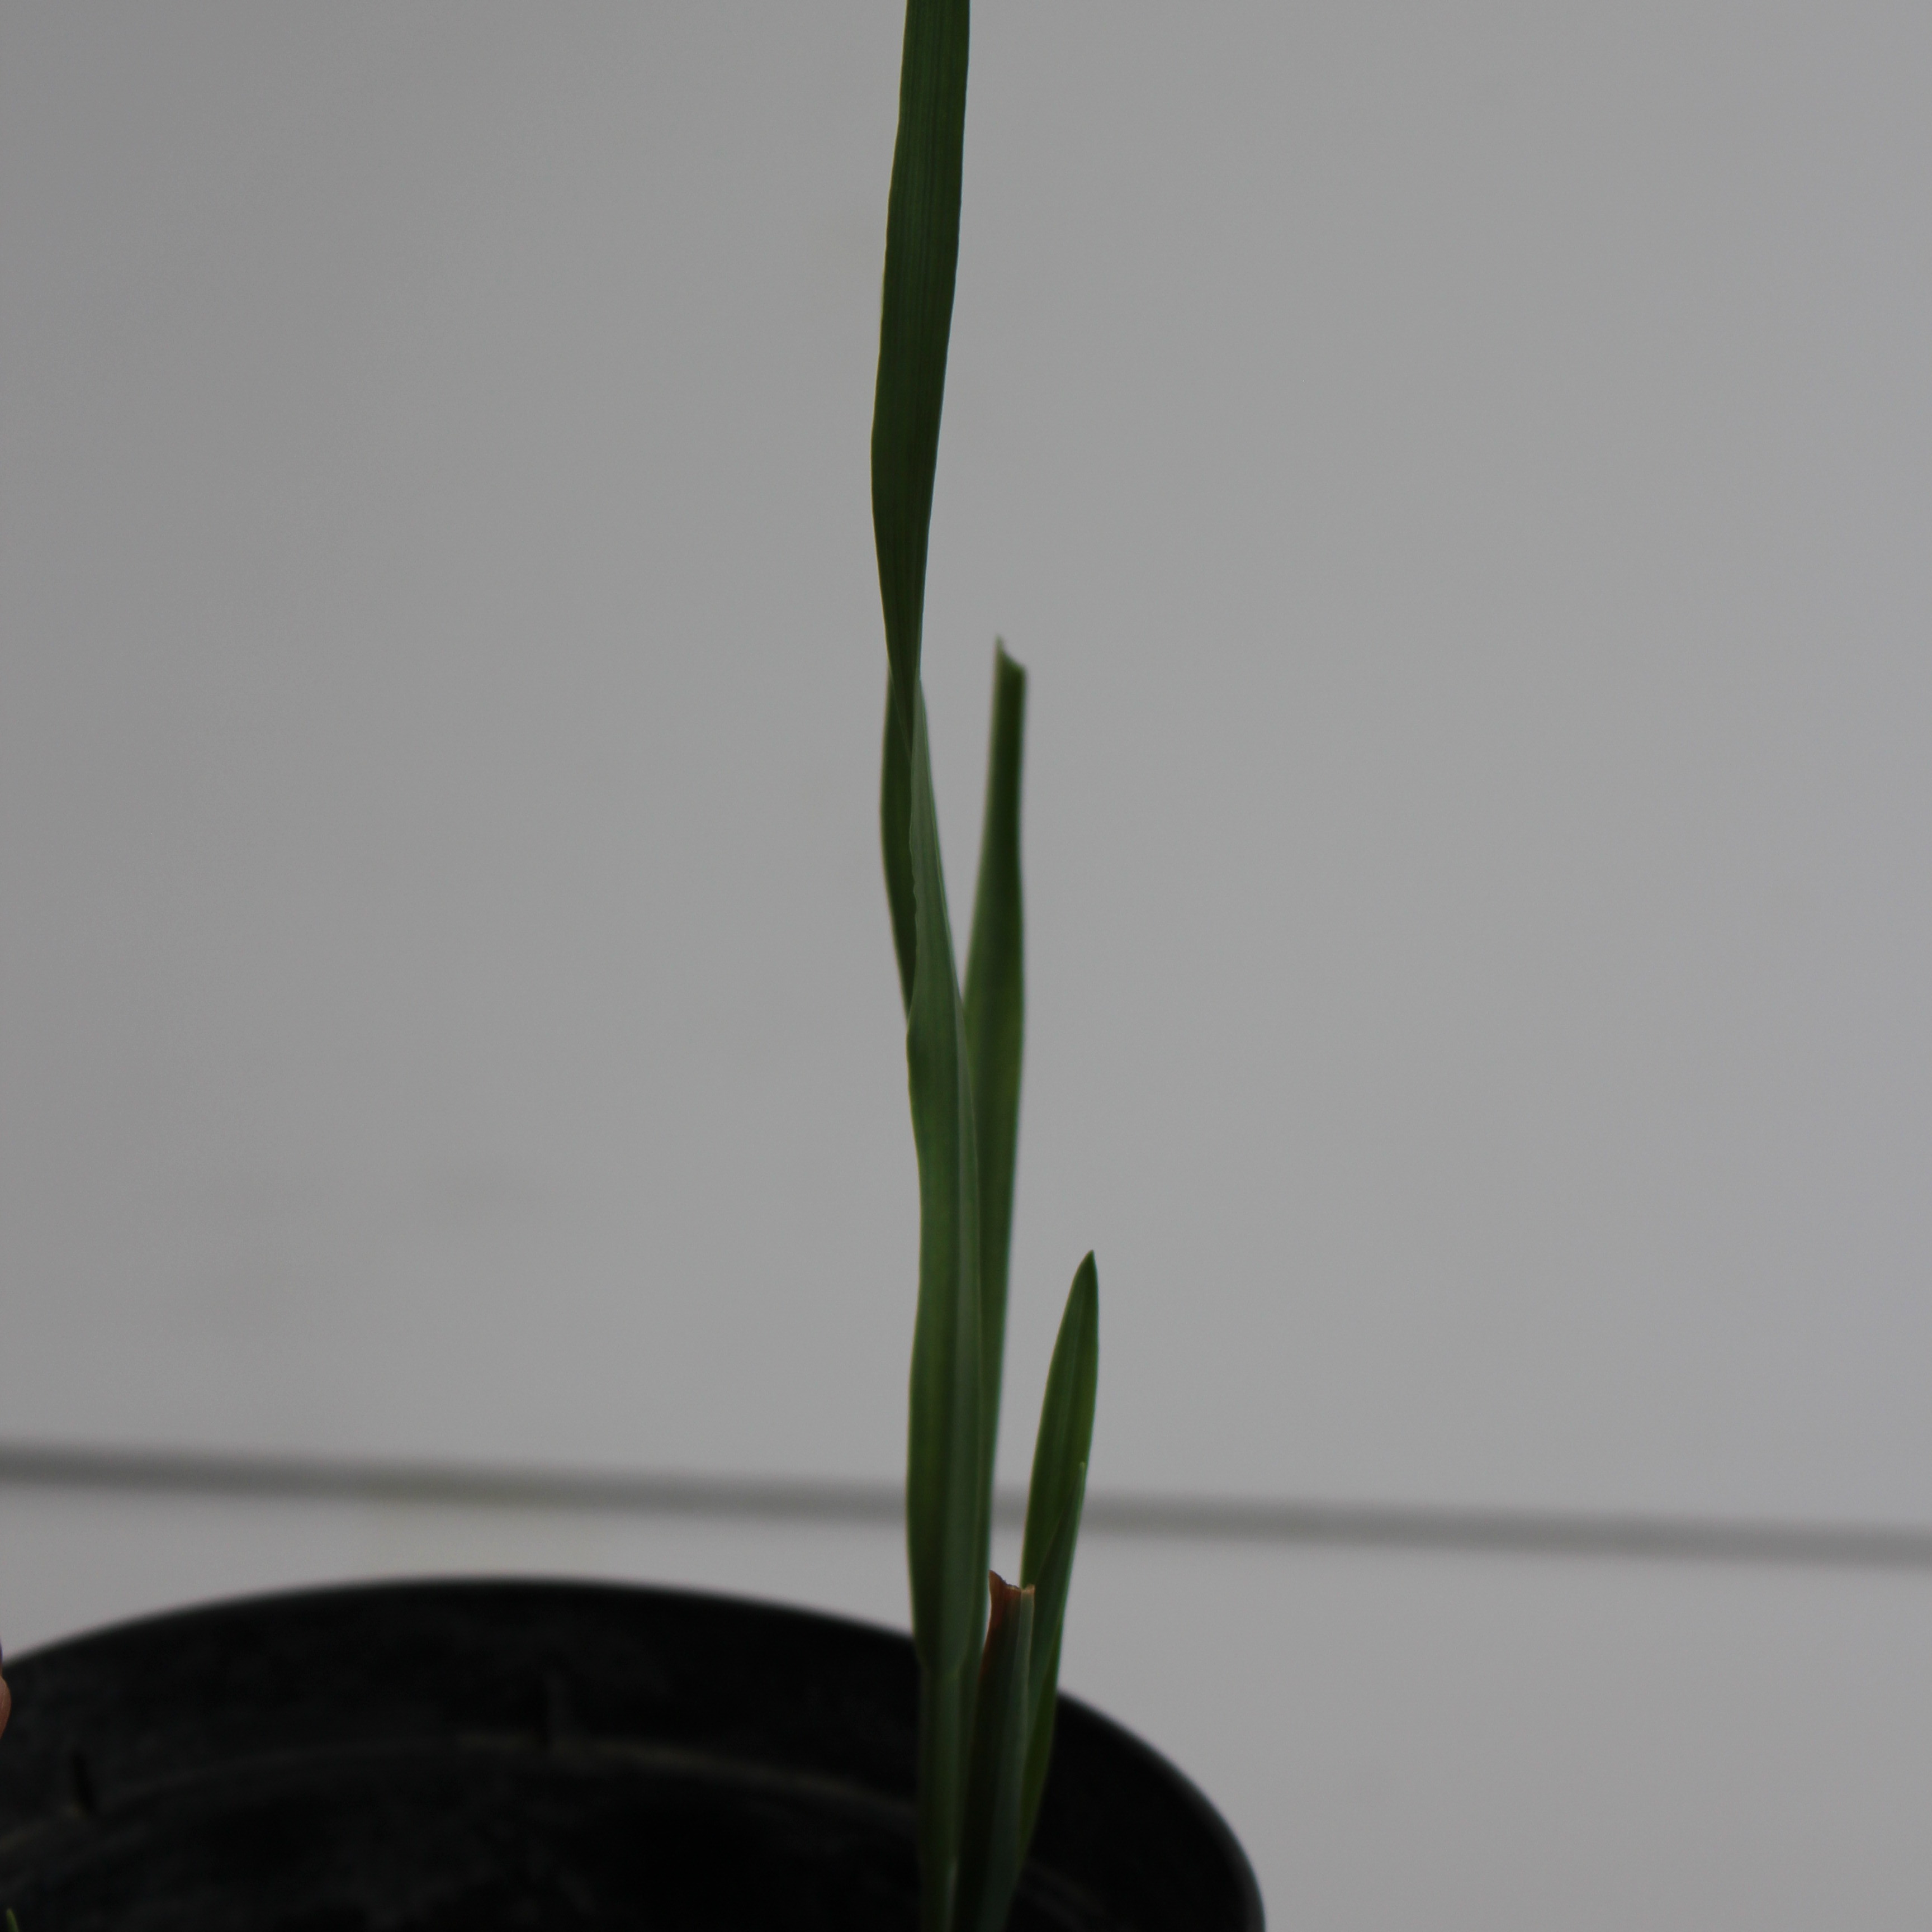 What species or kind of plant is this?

Avena sterilis
